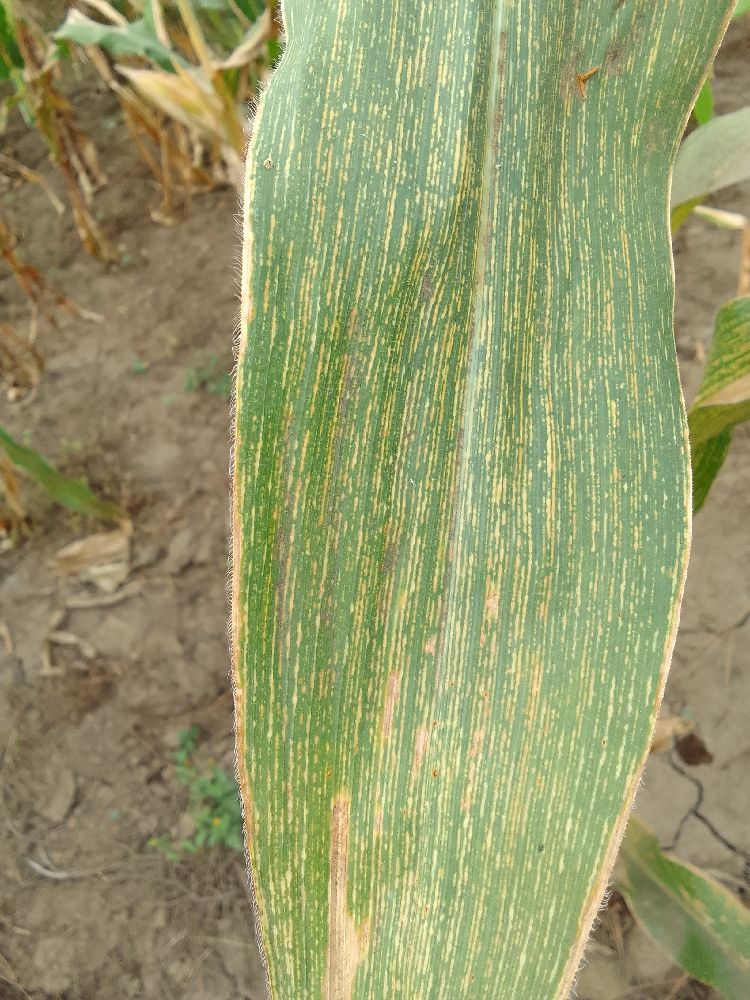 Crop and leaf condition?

maize, maize streak virus
